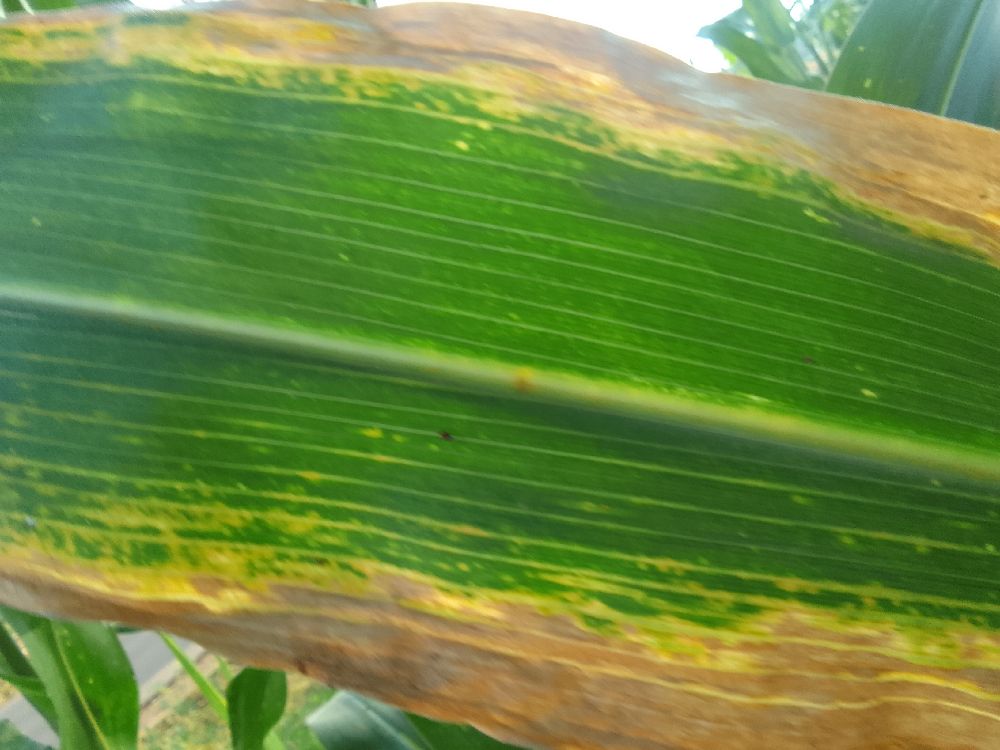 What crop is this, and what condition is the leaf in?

maize, maize lethal necrosis
